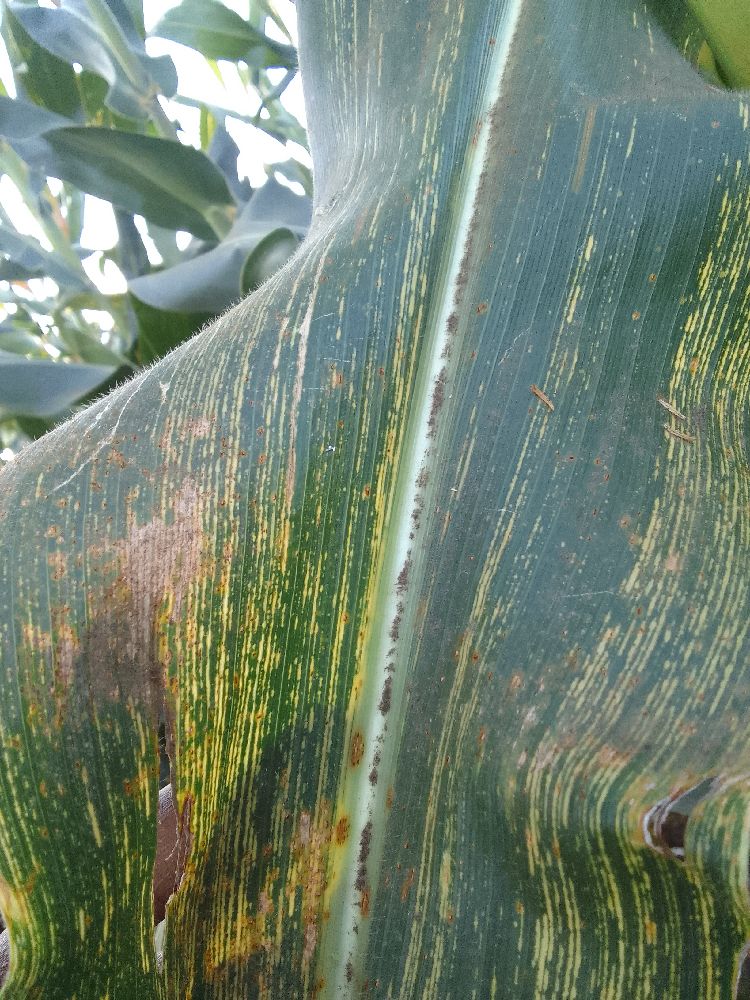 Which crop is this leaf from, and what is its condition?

maize, maize streak virus
